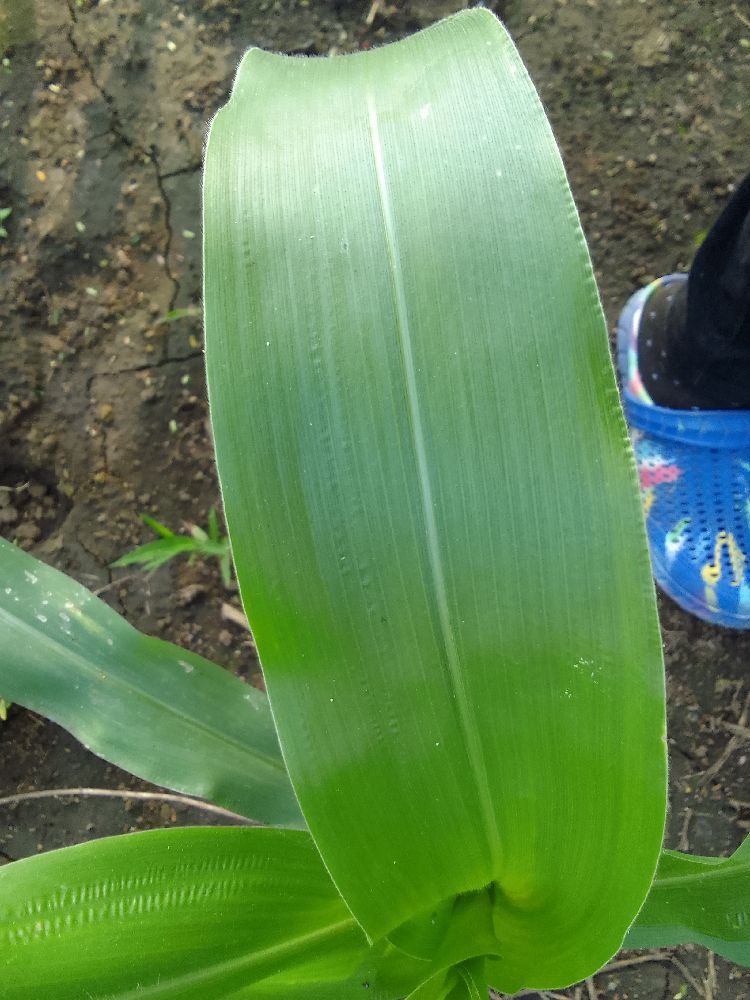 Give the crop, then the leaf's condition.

maize, healthy
